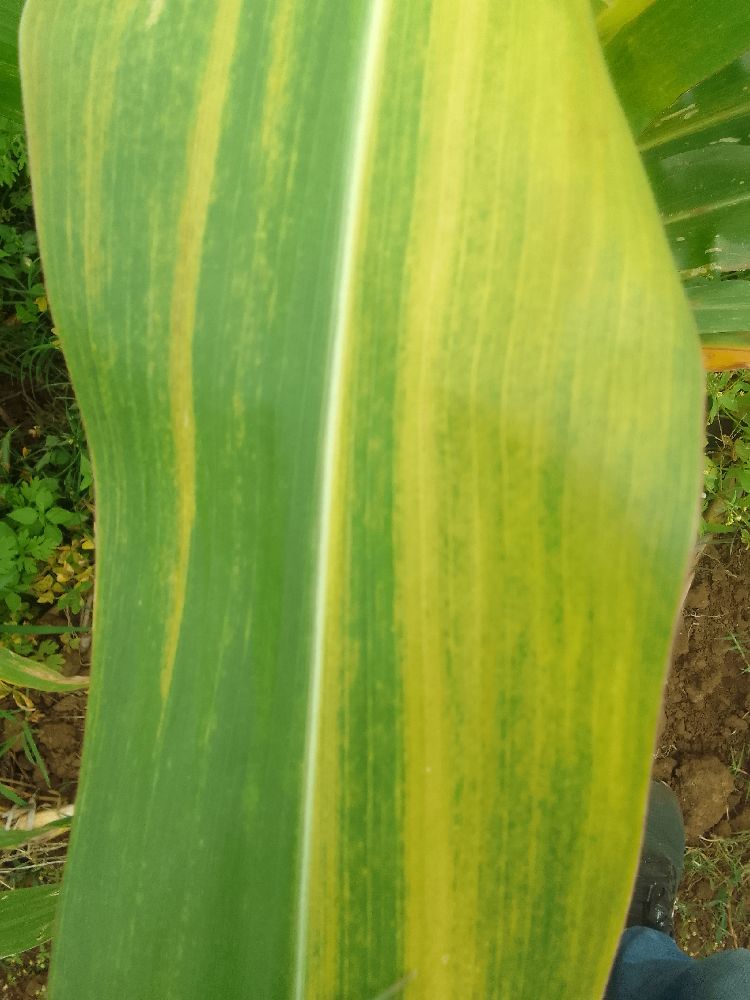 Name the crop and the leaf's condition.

maize, maize lethal necrosis
